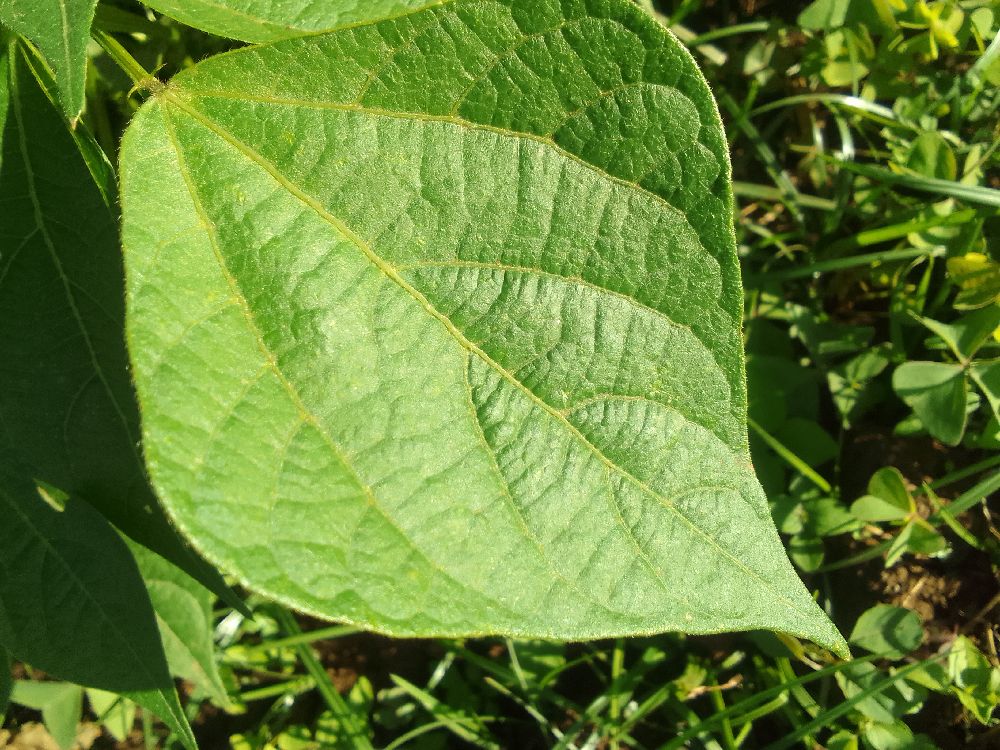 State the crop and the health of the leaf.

common bean, healthy
